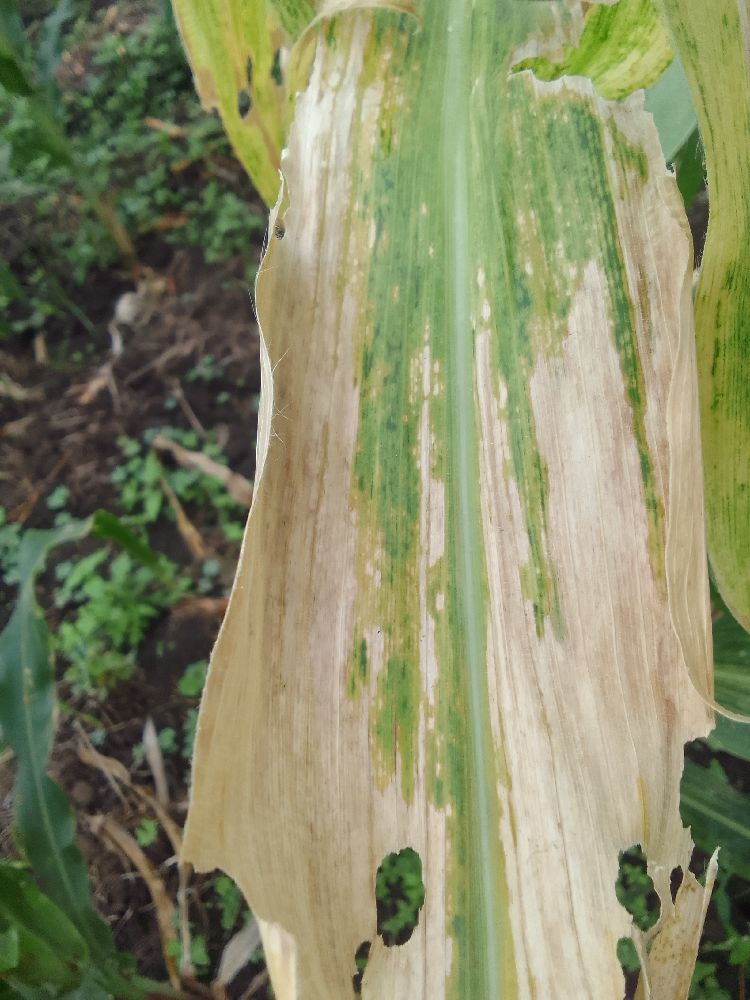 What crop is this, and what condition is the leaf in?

maize, maize lethal necrosis
